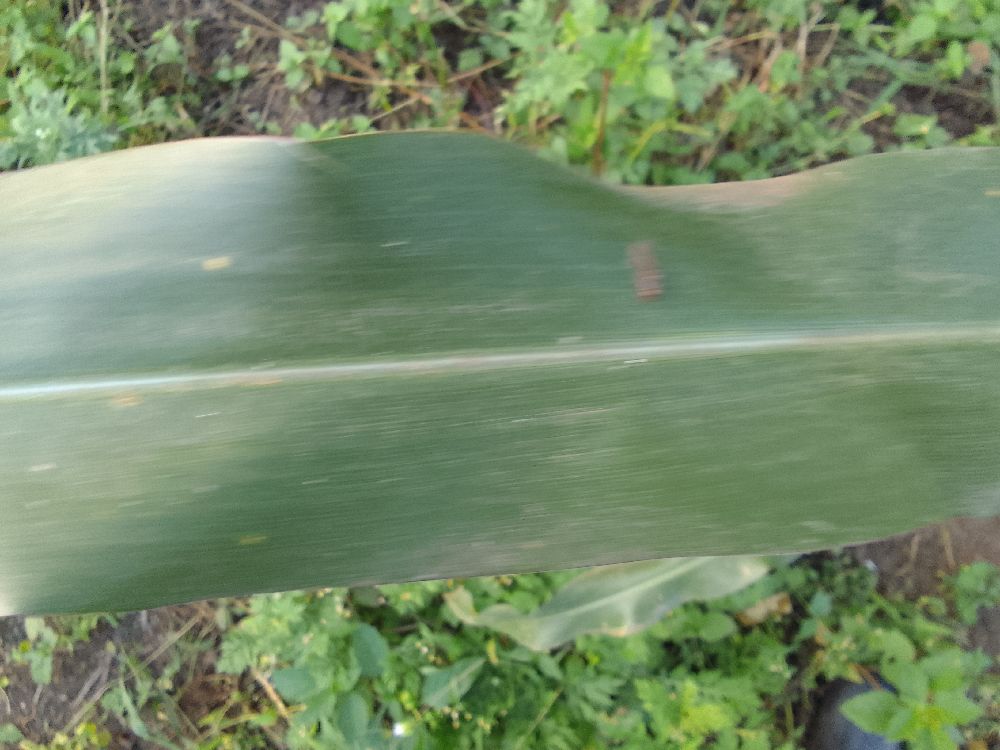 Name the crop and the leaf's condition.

maize, healthy
